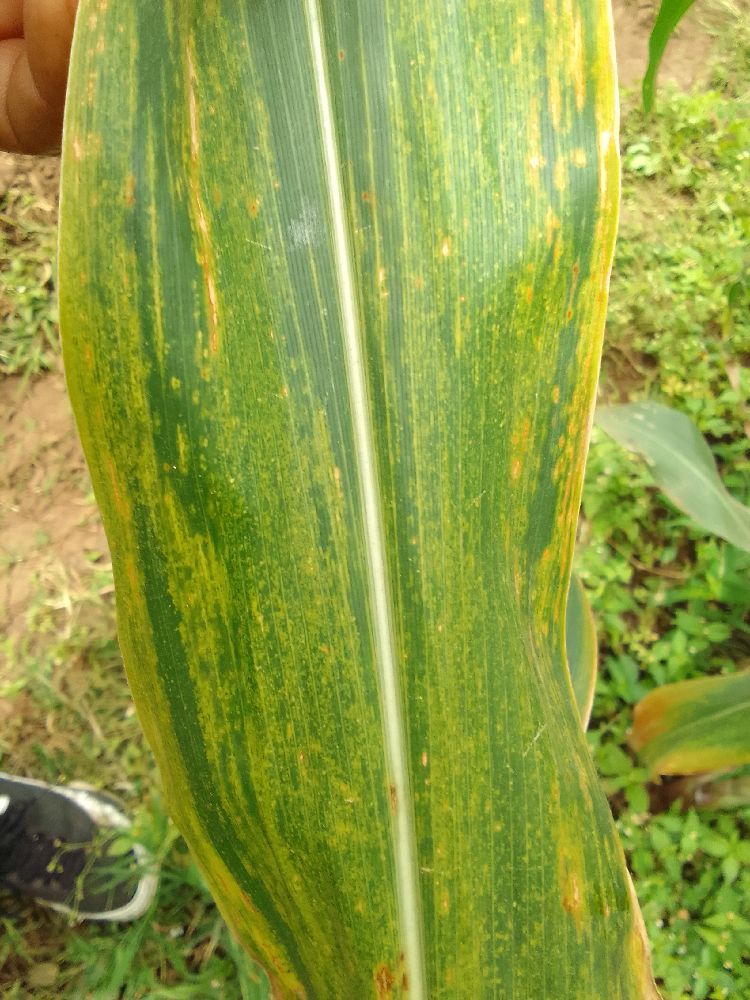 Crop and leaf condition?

maize, maize lethal necrosis
